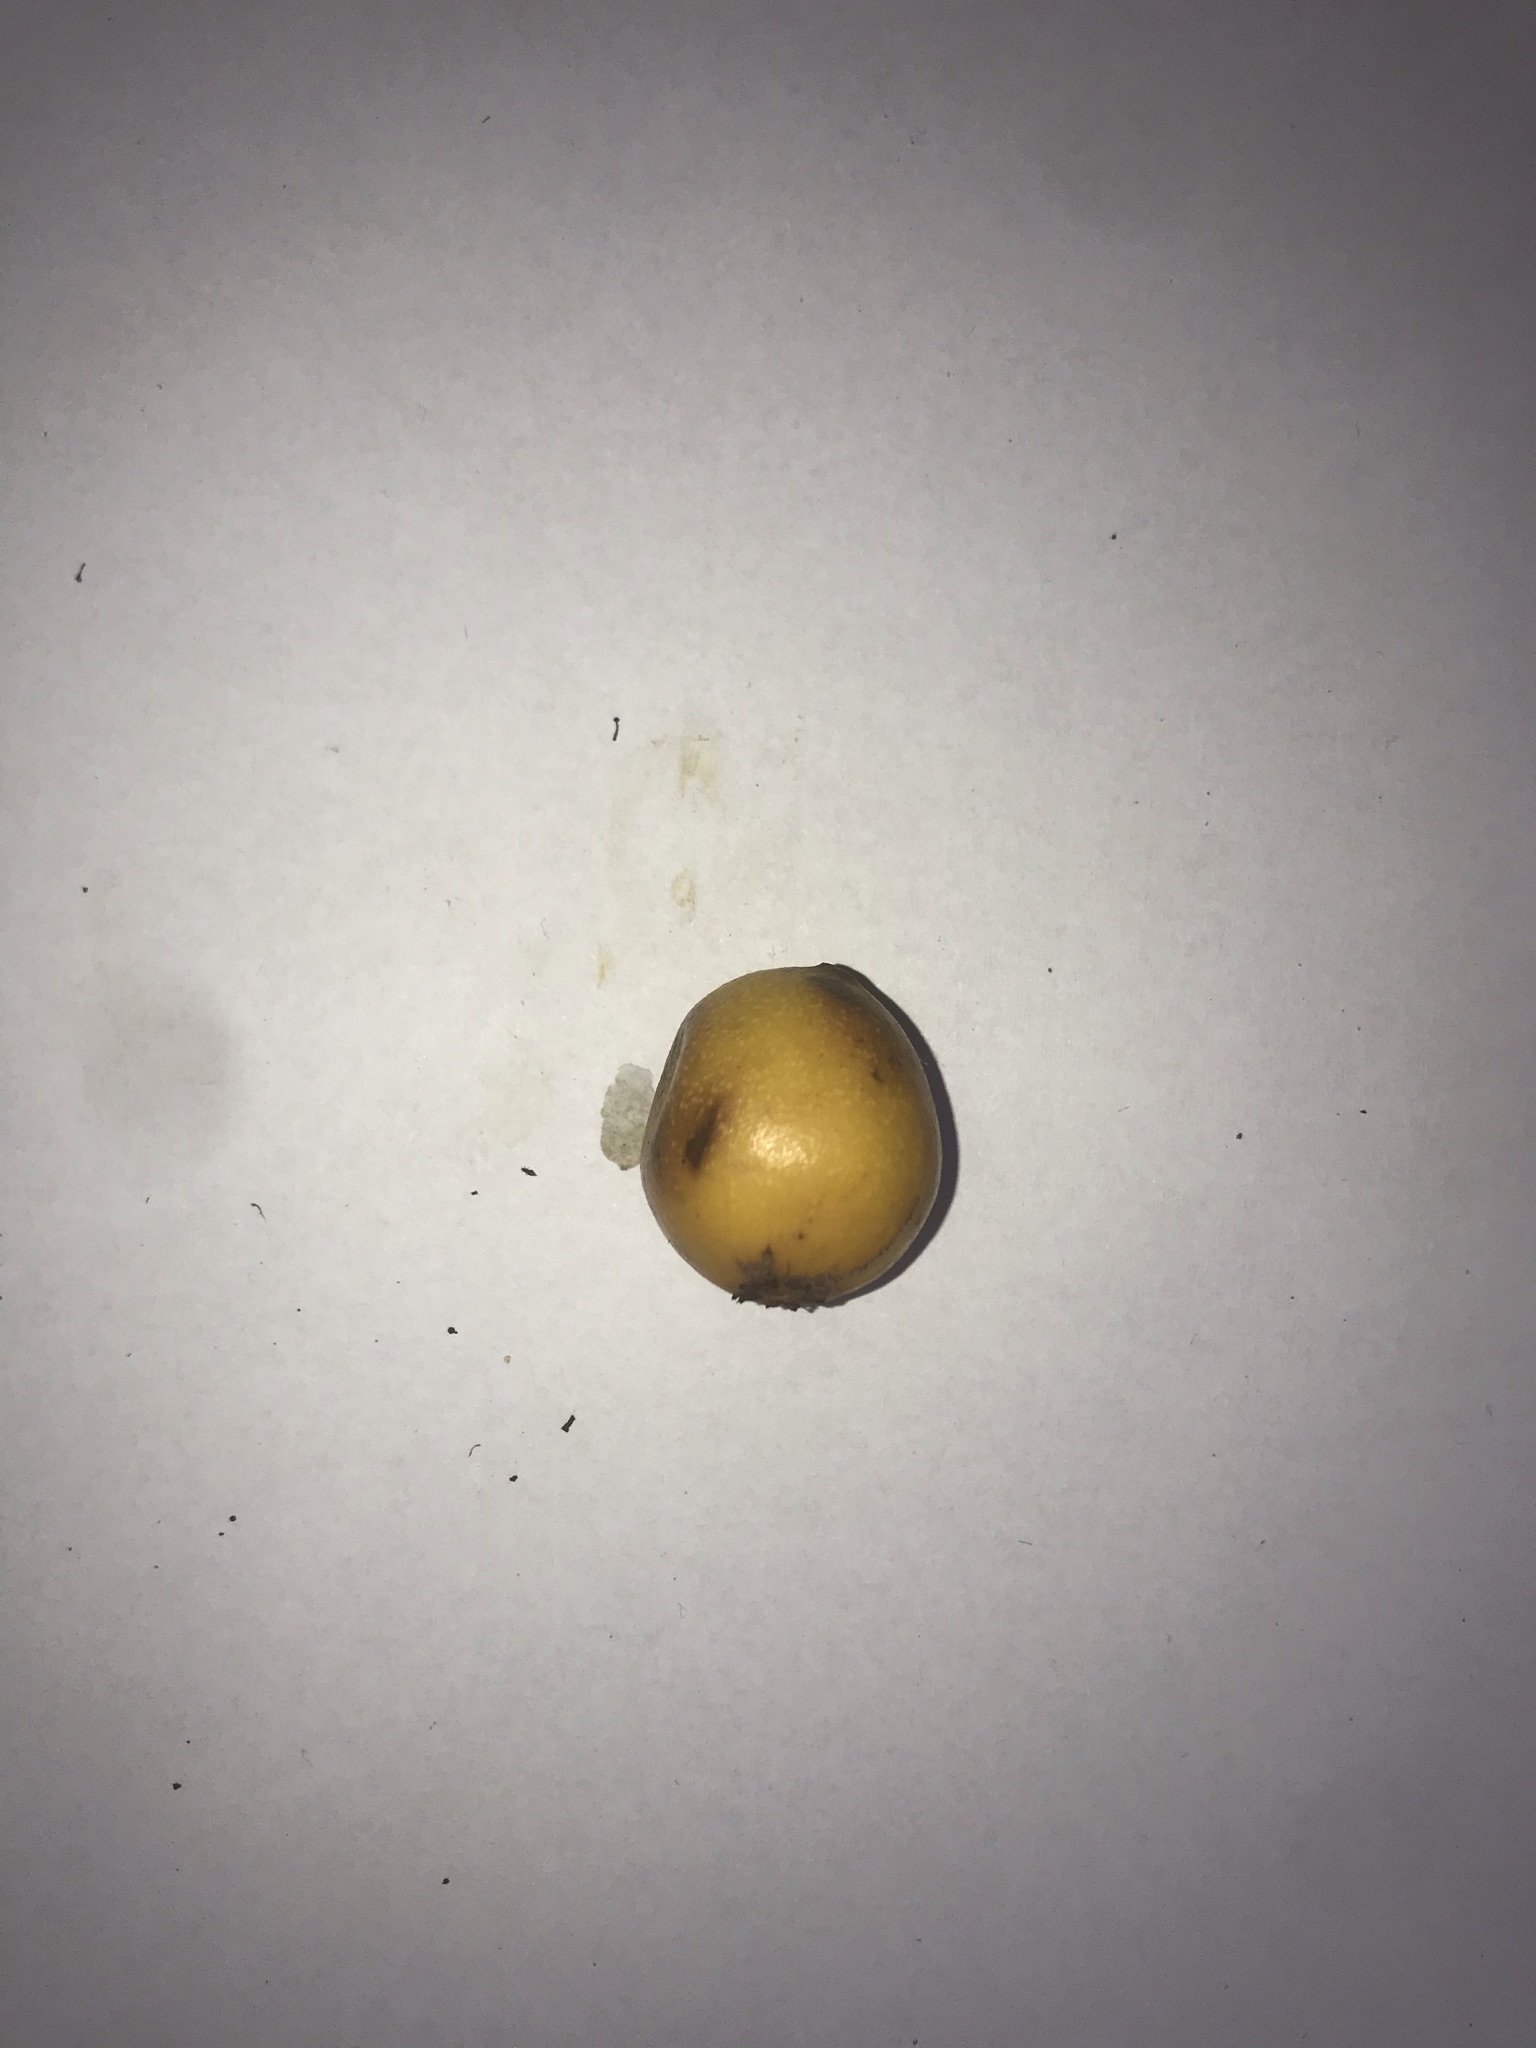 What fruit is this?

abiu
